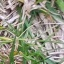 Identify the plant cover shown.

grass
